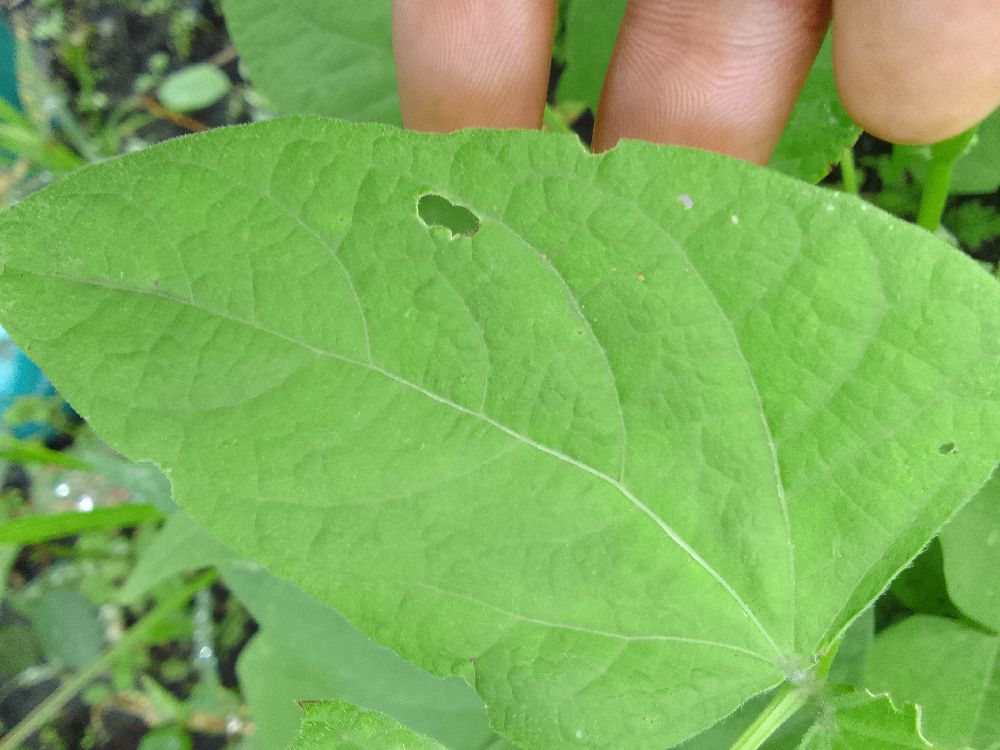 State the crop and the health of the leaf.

common bean, healthy
